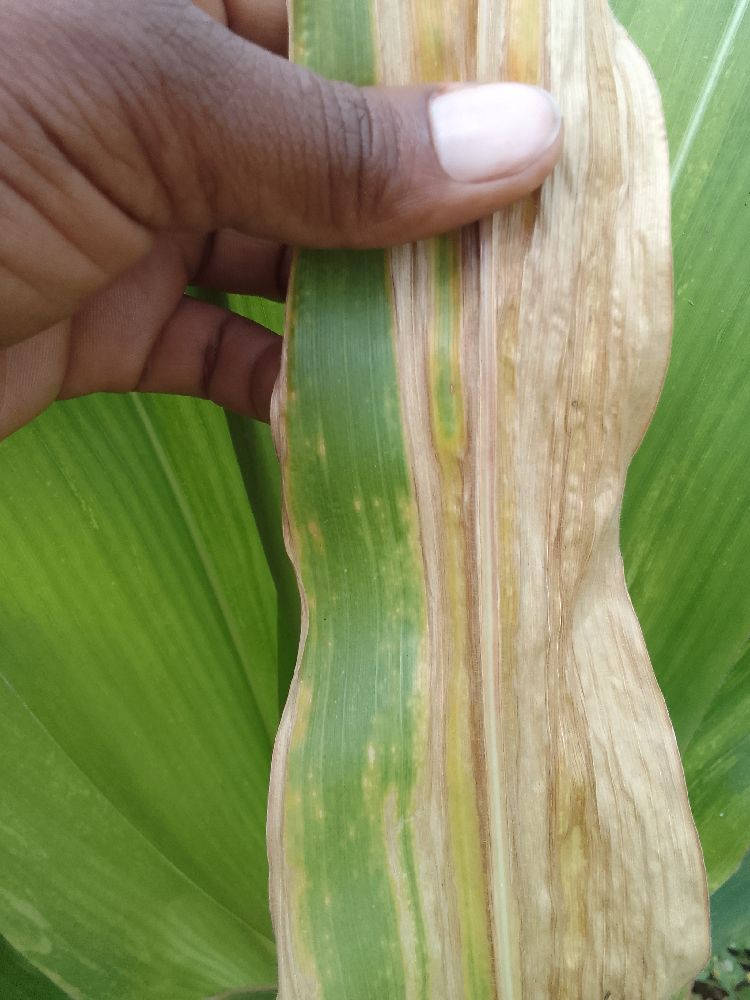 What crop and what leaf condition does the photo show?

maize, maize lethal necrosis
